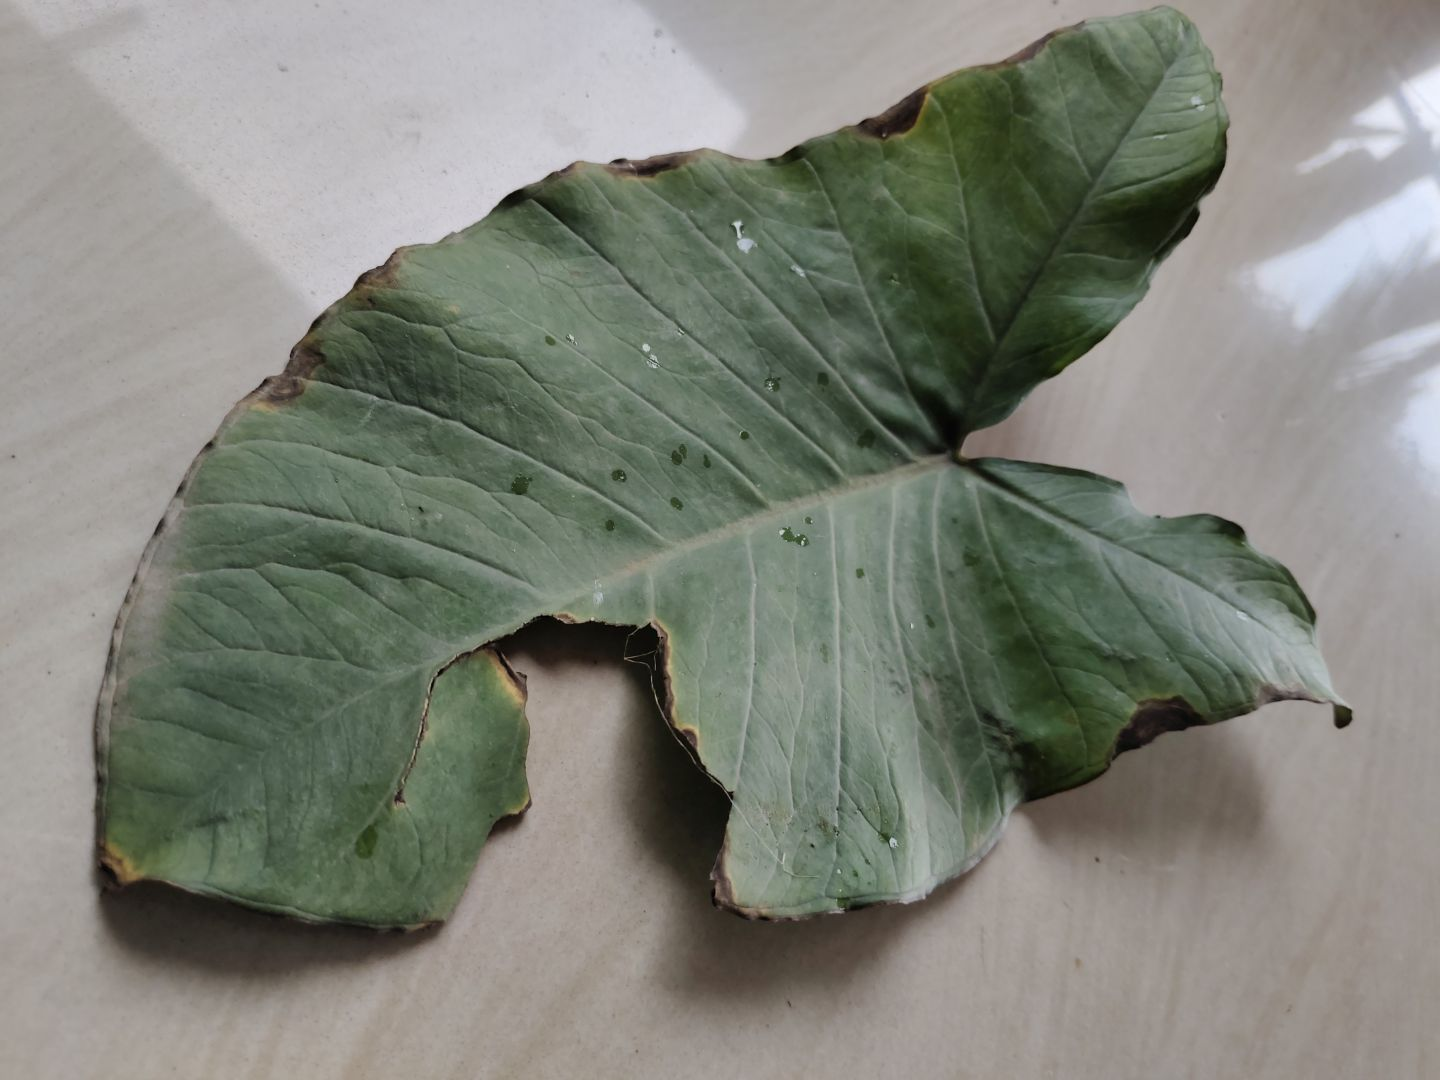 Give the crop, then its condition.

taro, leaf blight
